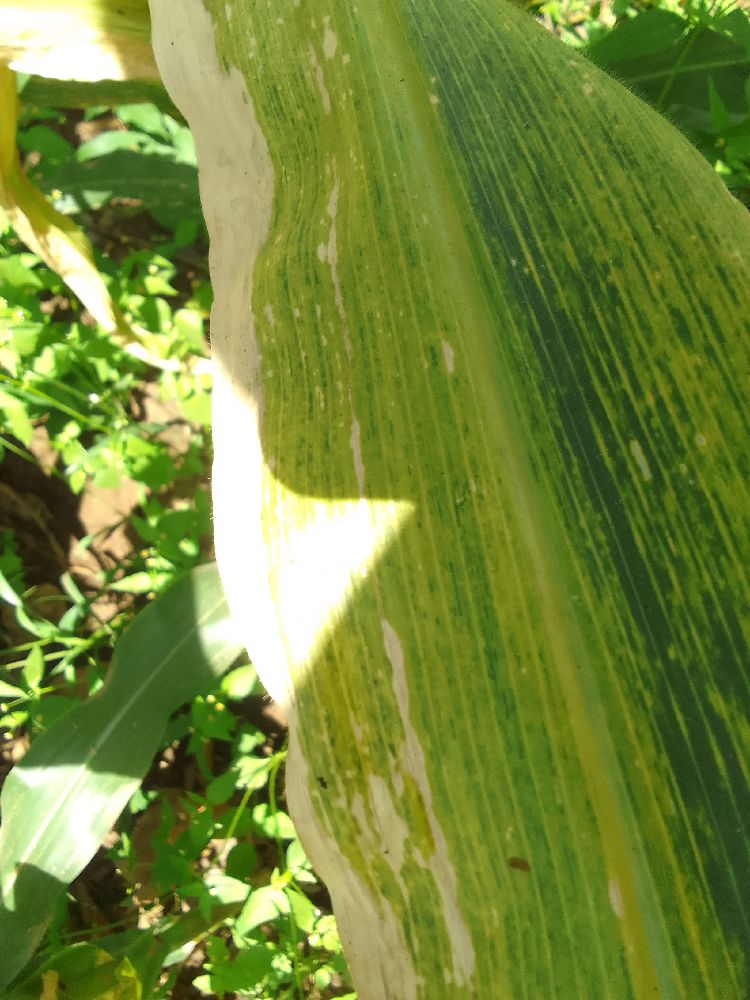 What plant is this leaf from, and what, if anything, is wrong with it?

maize, maize lethal necrosis
